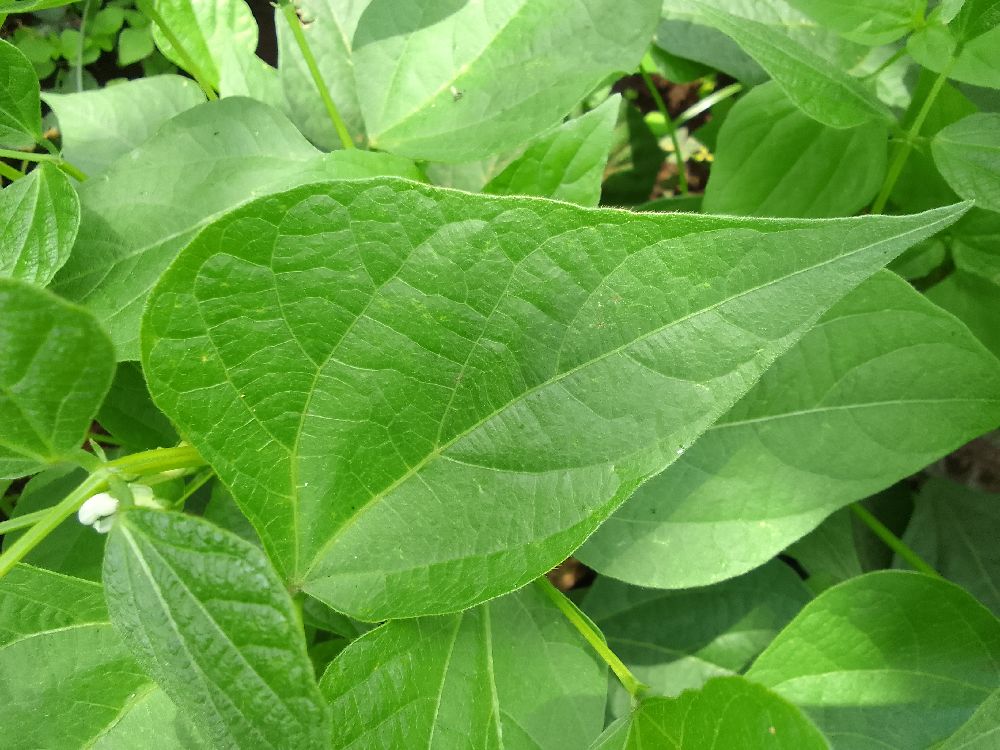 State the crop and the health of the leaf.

common bean, healthy
